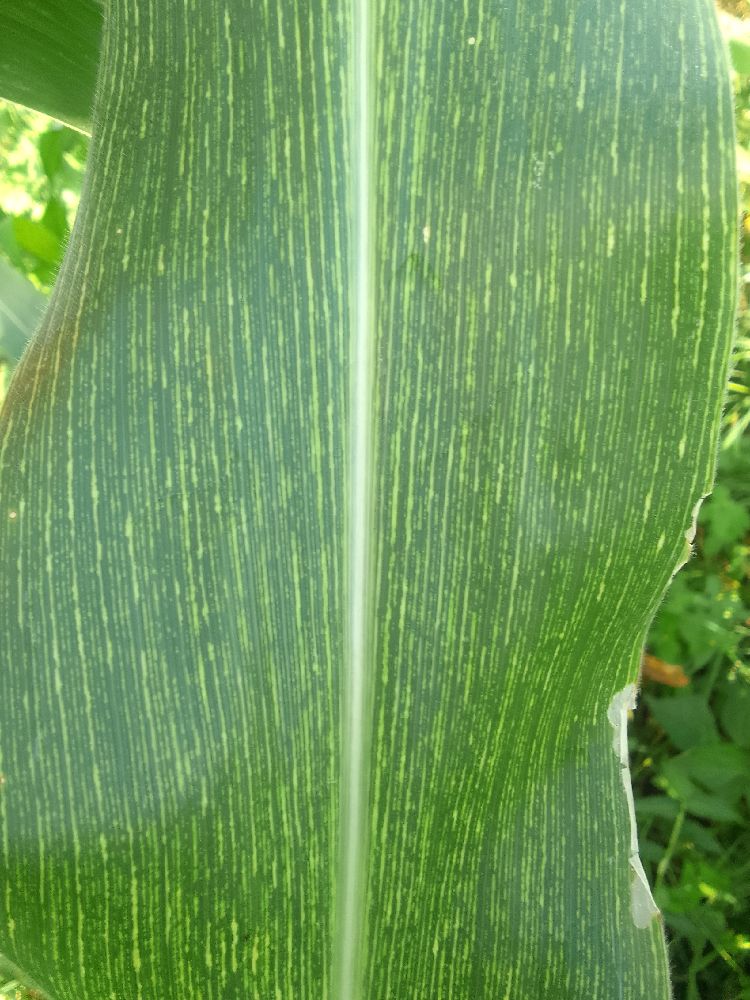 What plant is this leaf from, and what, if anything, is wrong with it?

maize, maize streak virus
